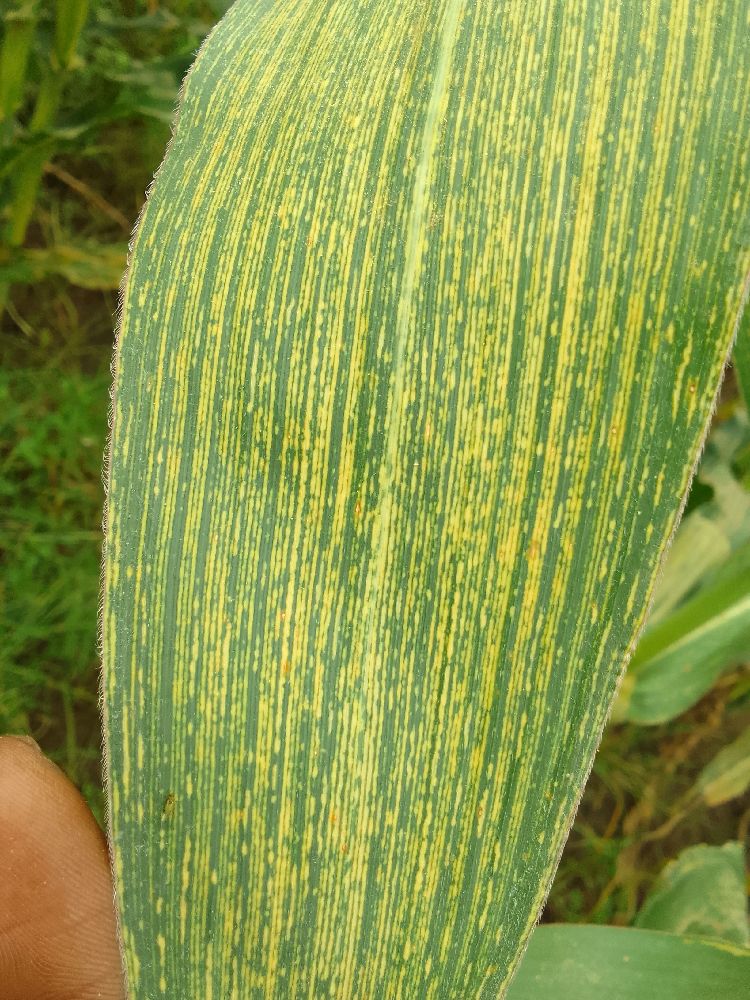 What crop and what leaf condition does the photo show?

maize, maize streak virus
